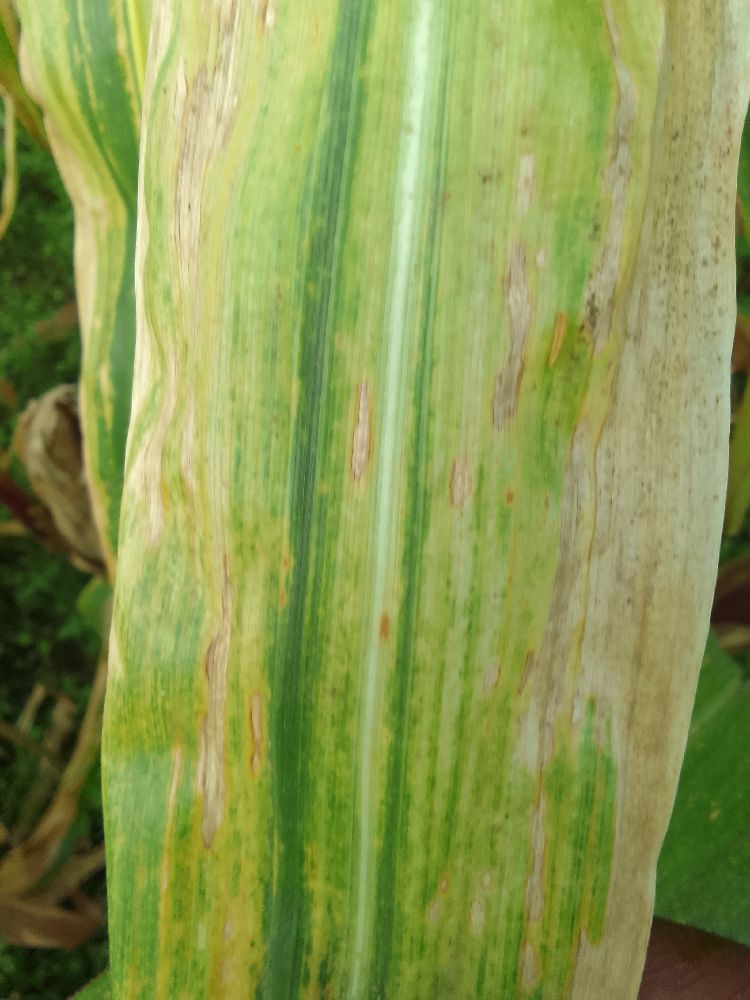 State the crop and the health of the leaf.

maize, maize lethal necrosis
